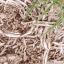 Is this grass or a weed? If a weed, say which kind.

grass
